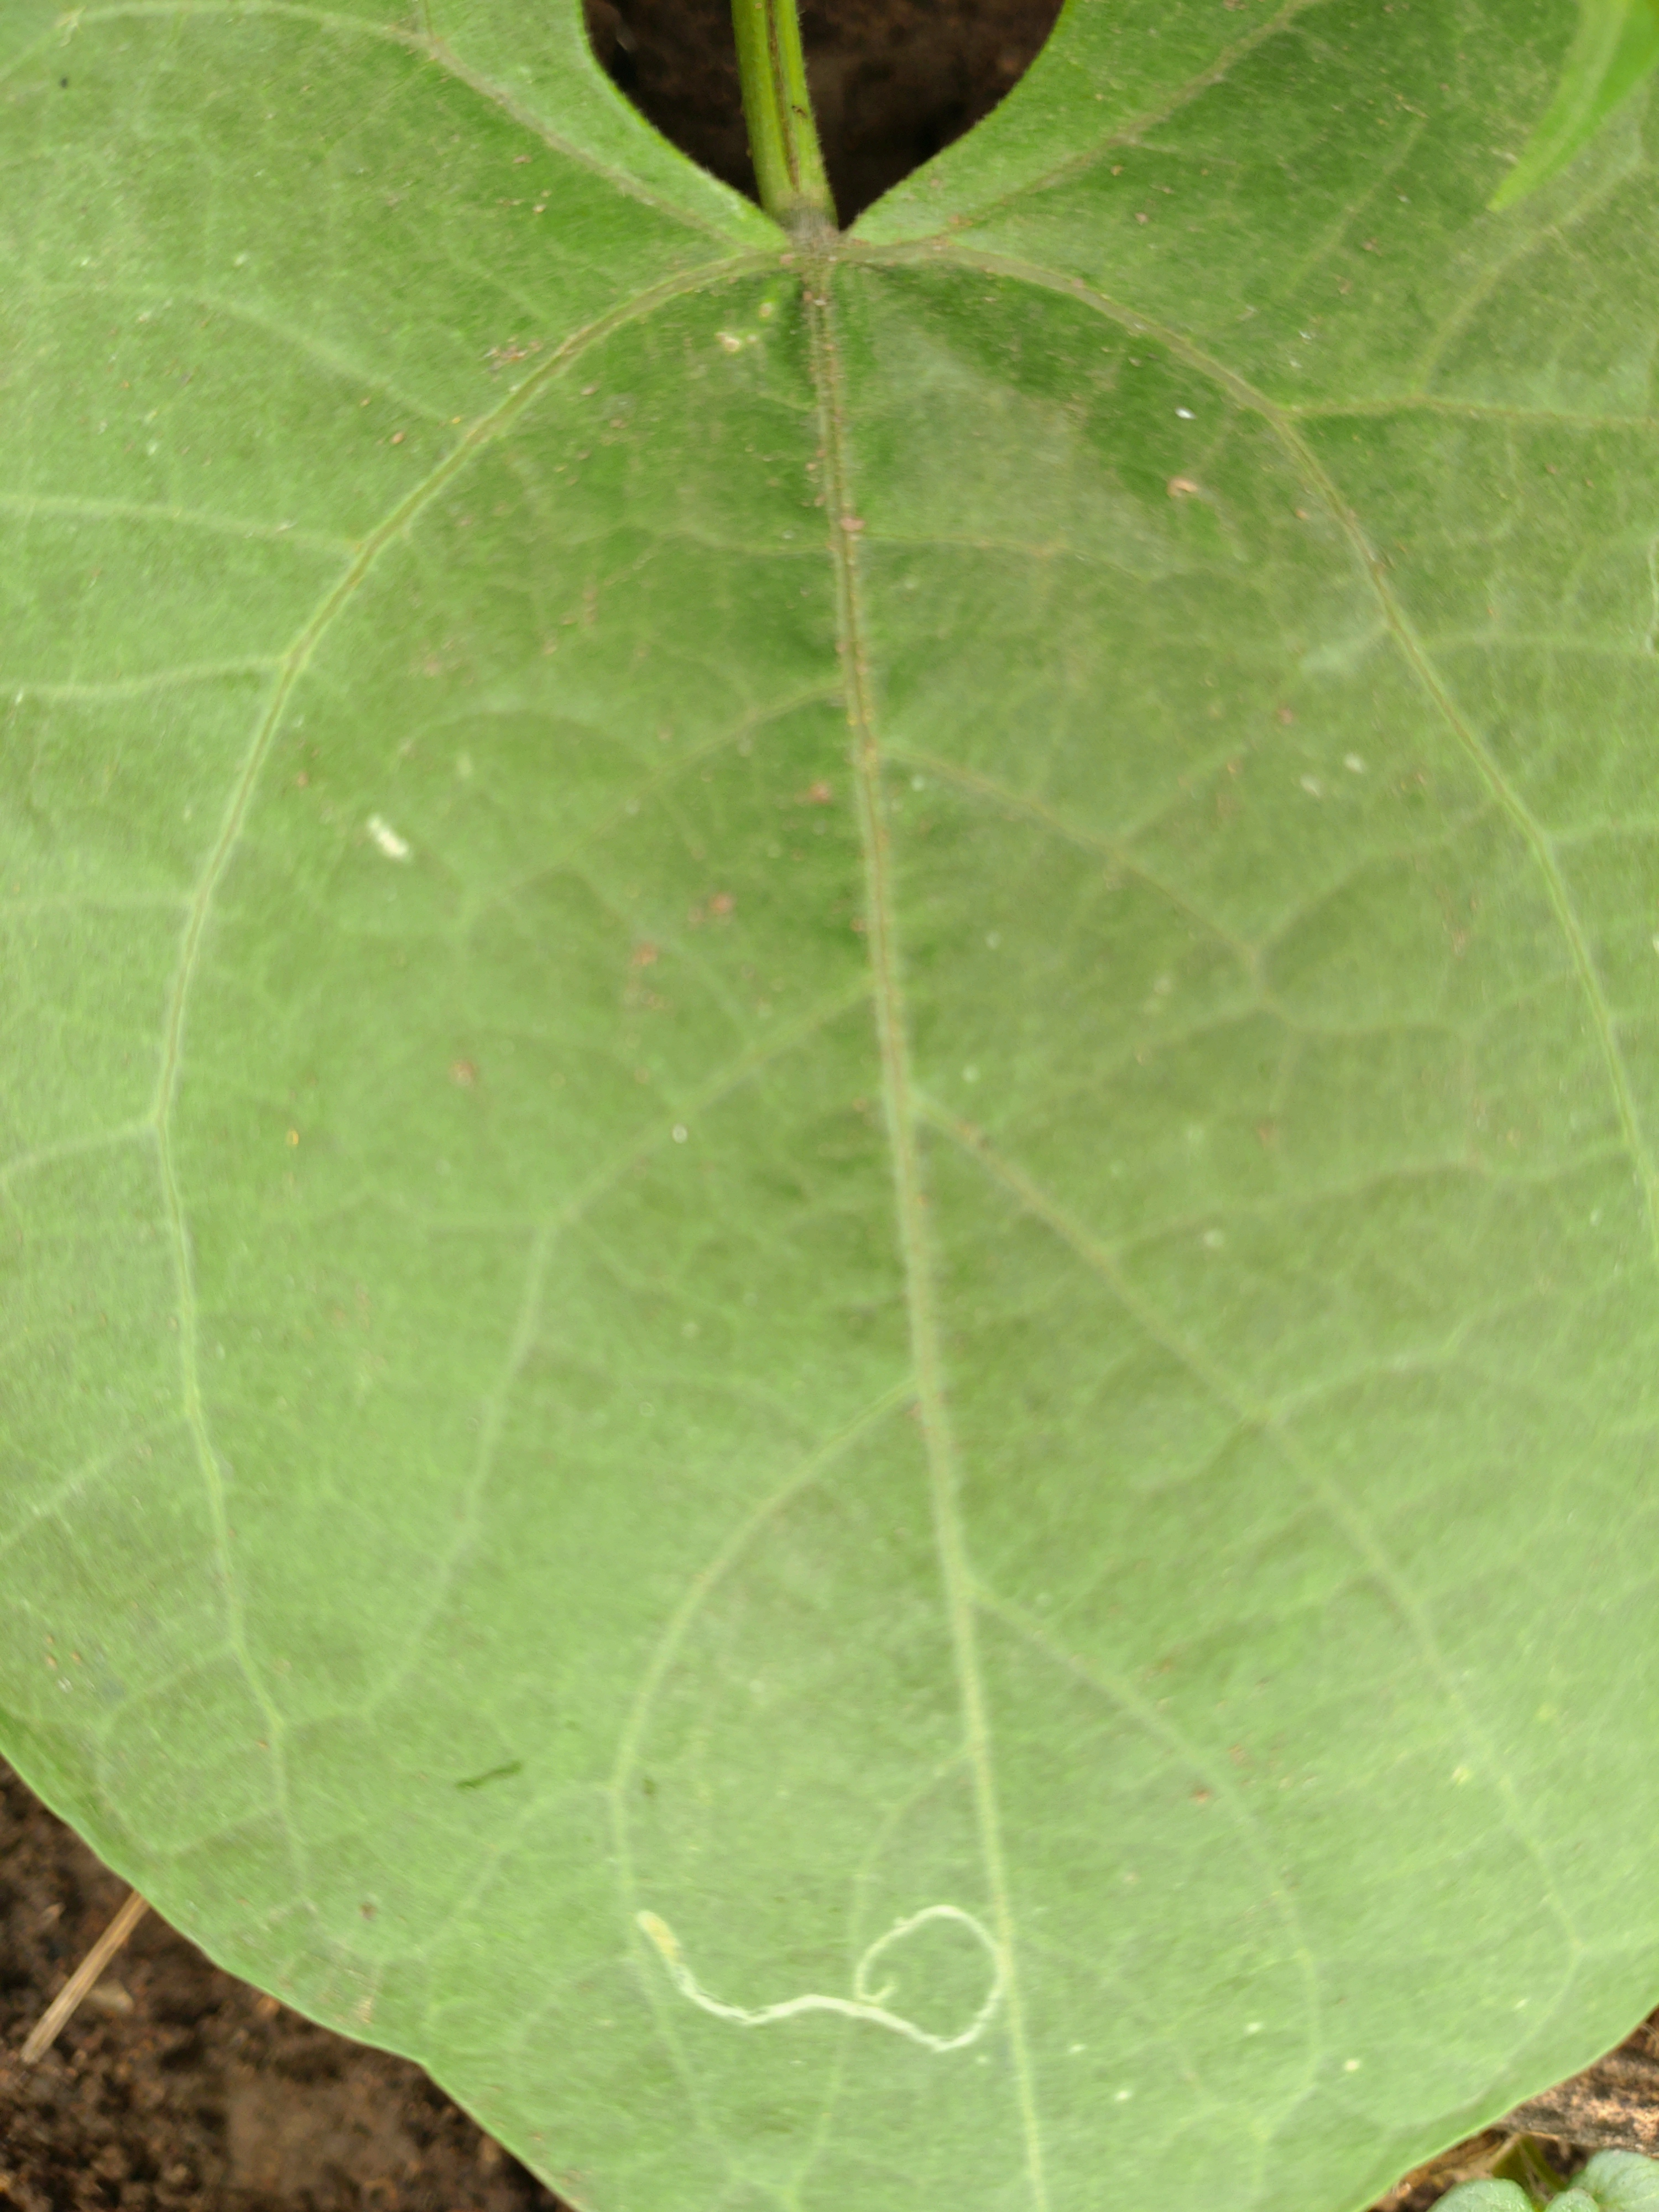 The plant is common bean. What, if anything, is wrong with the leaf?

healthy
